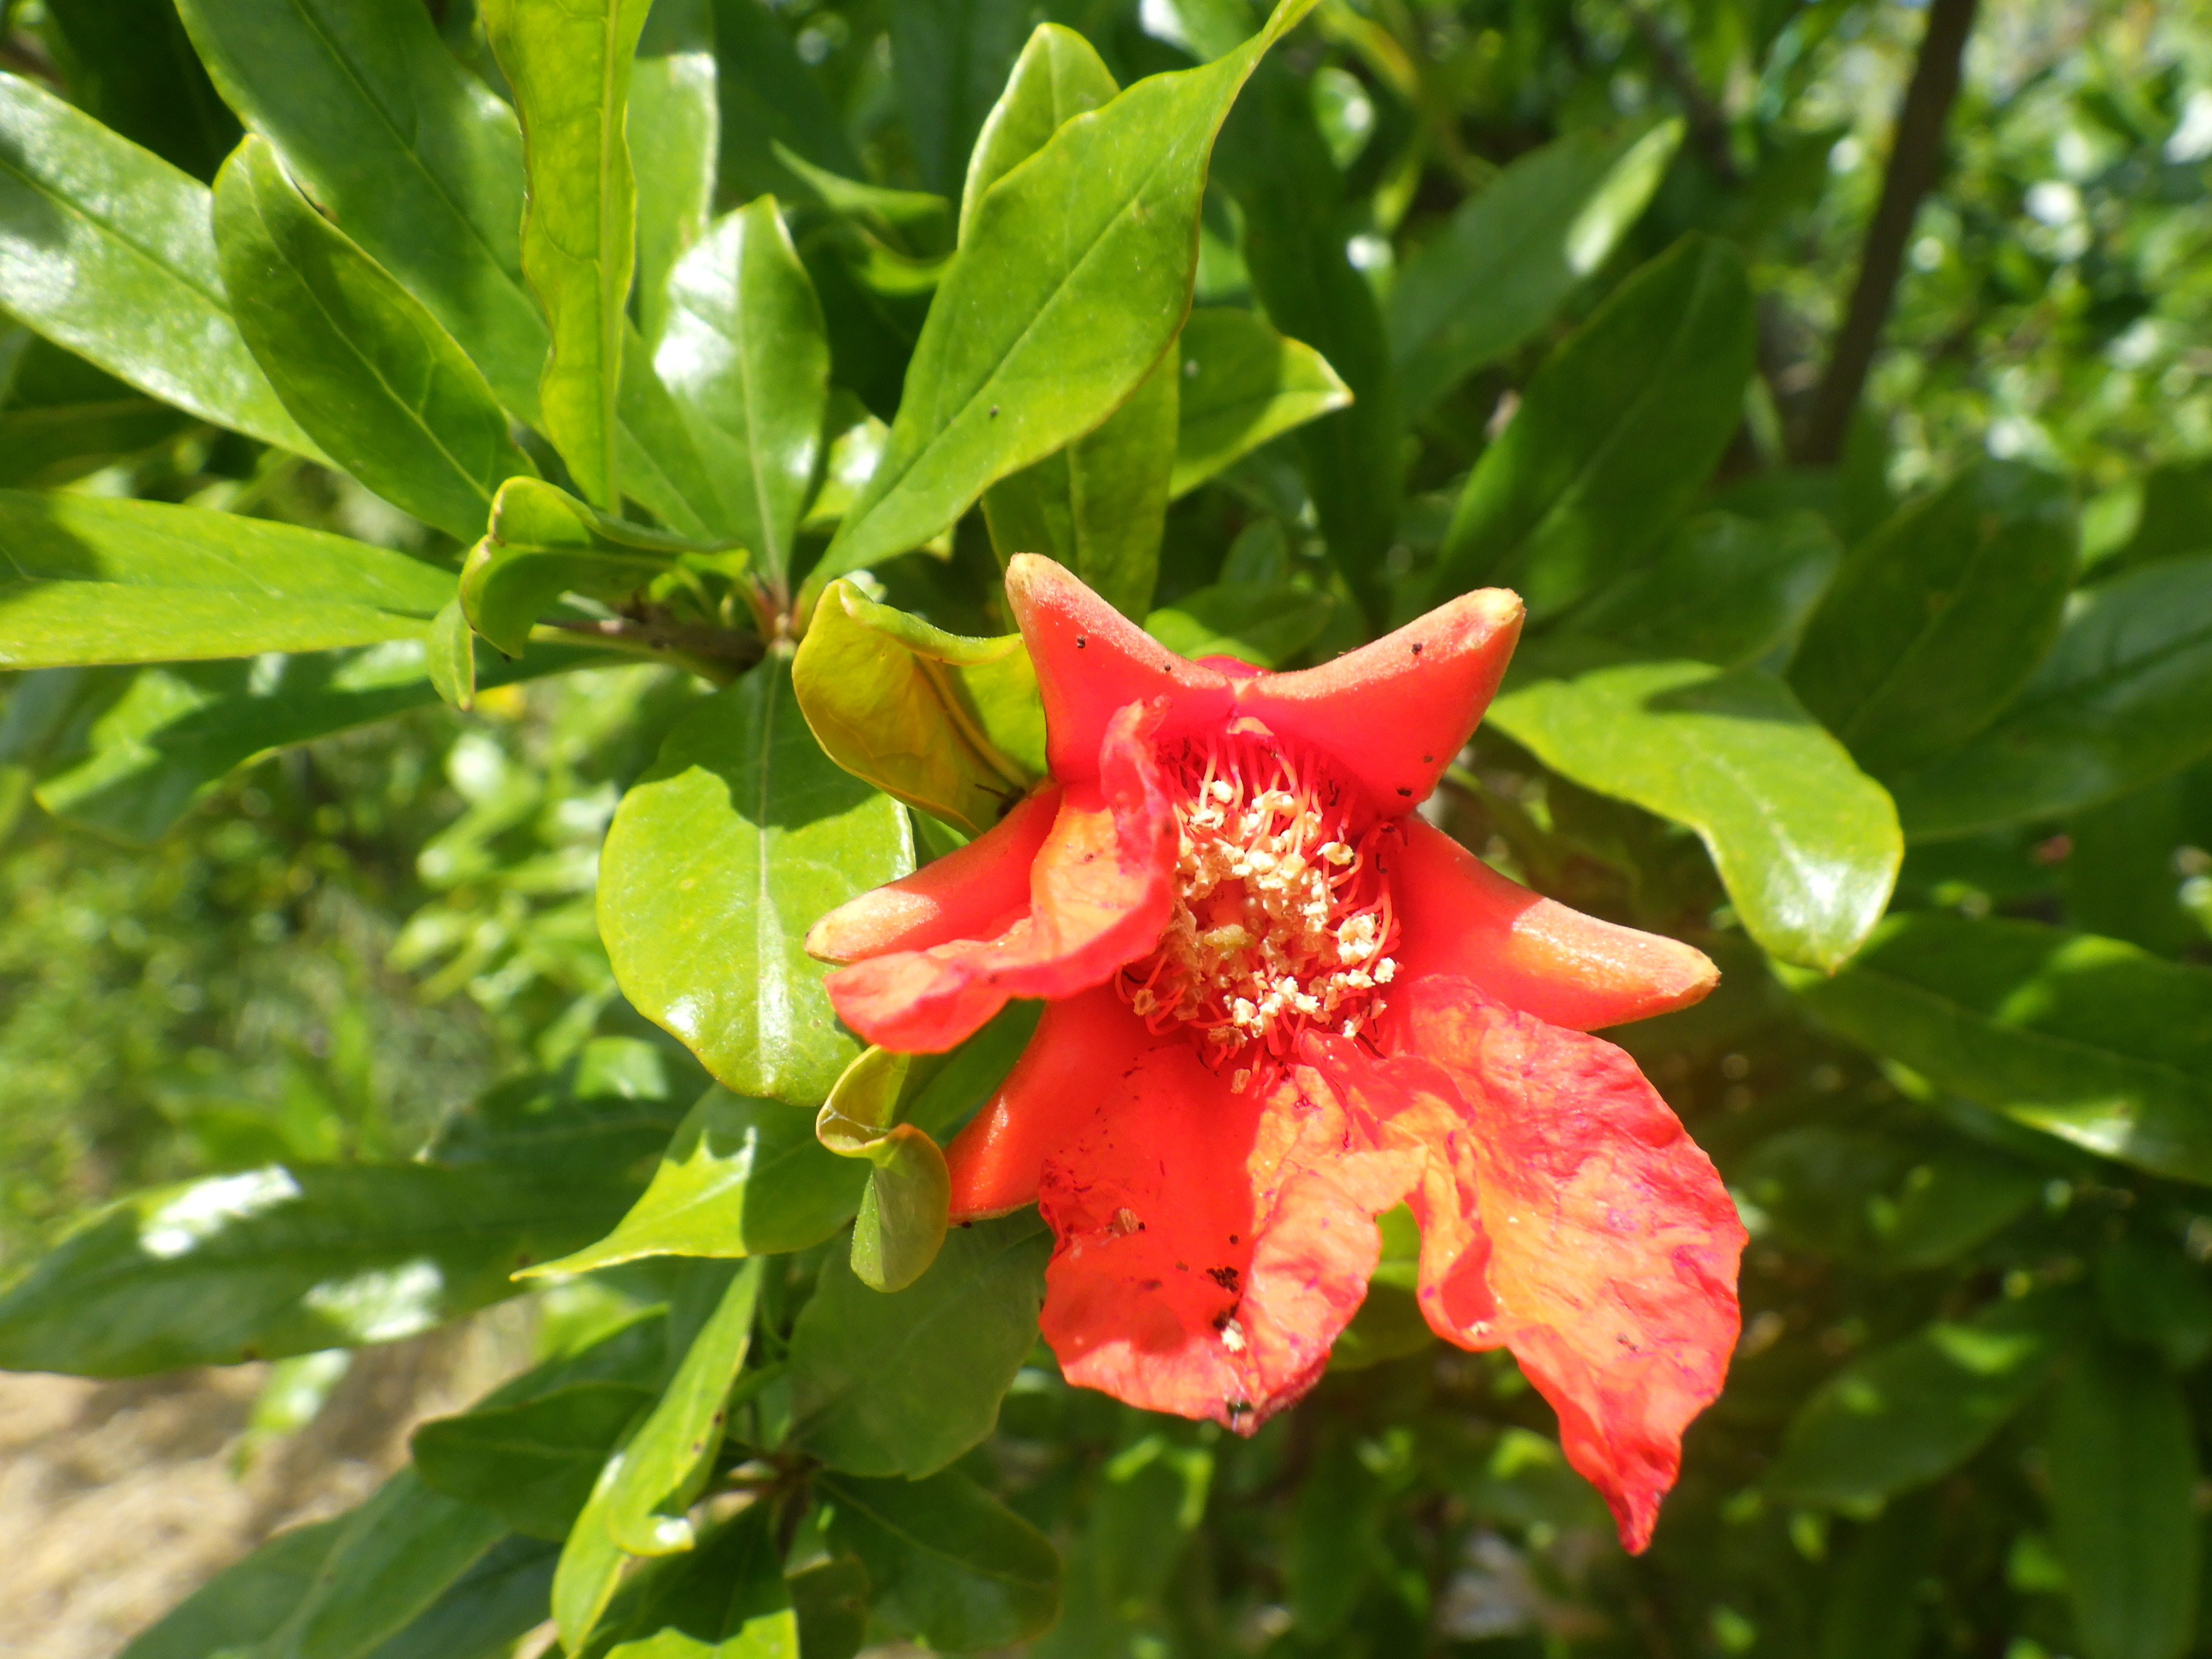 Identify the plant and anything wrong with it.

pomegranate, aphids, coniella granati
